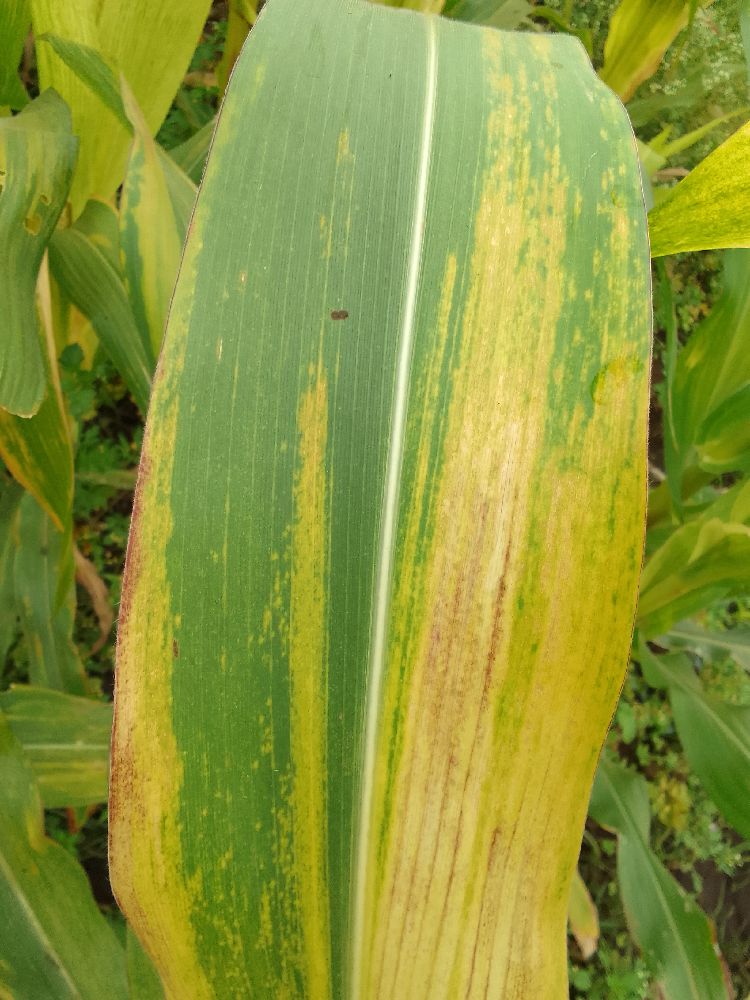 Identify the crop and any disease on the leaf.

maize, maize lethal necrosis
